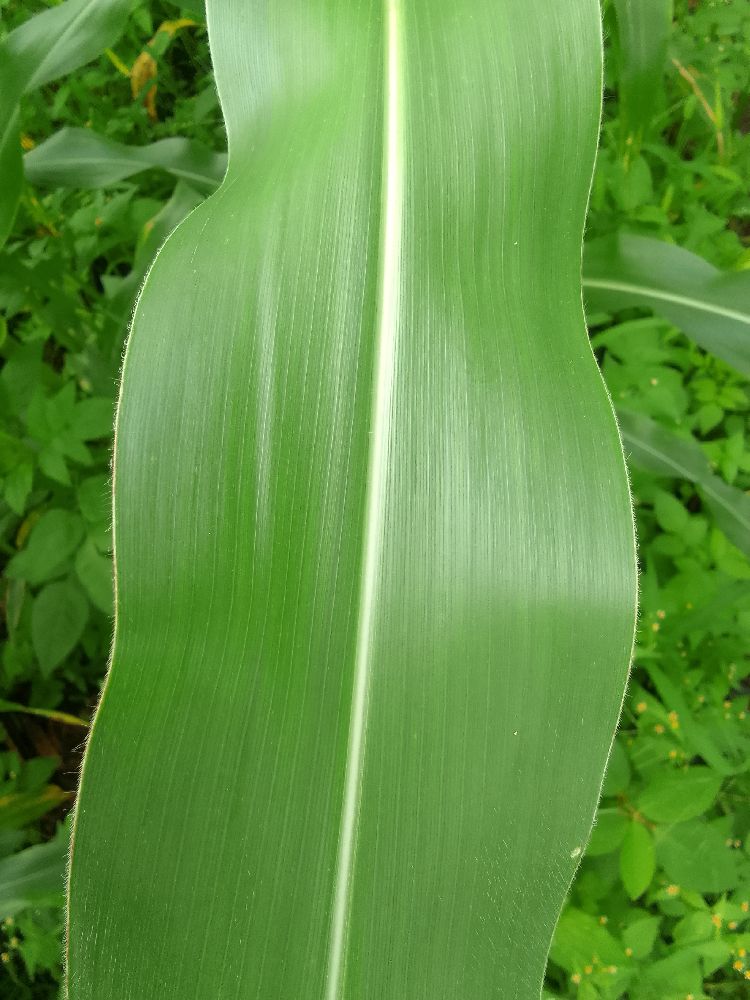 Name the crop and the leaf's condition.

maize, healthy
